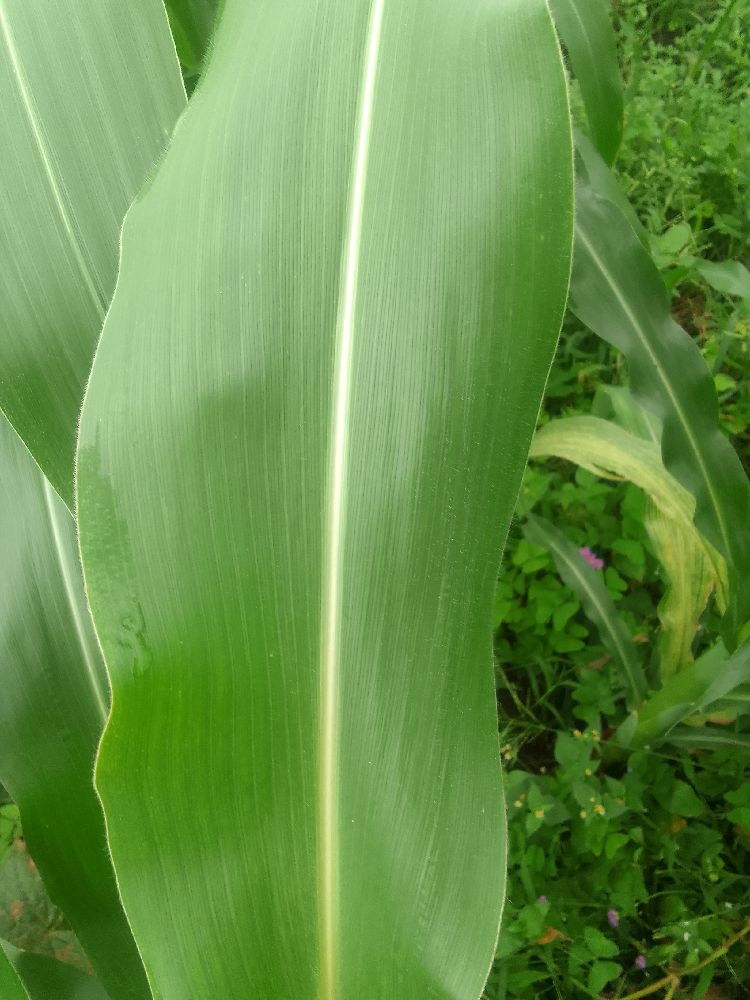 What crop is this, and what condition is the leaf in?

maize, healthy
